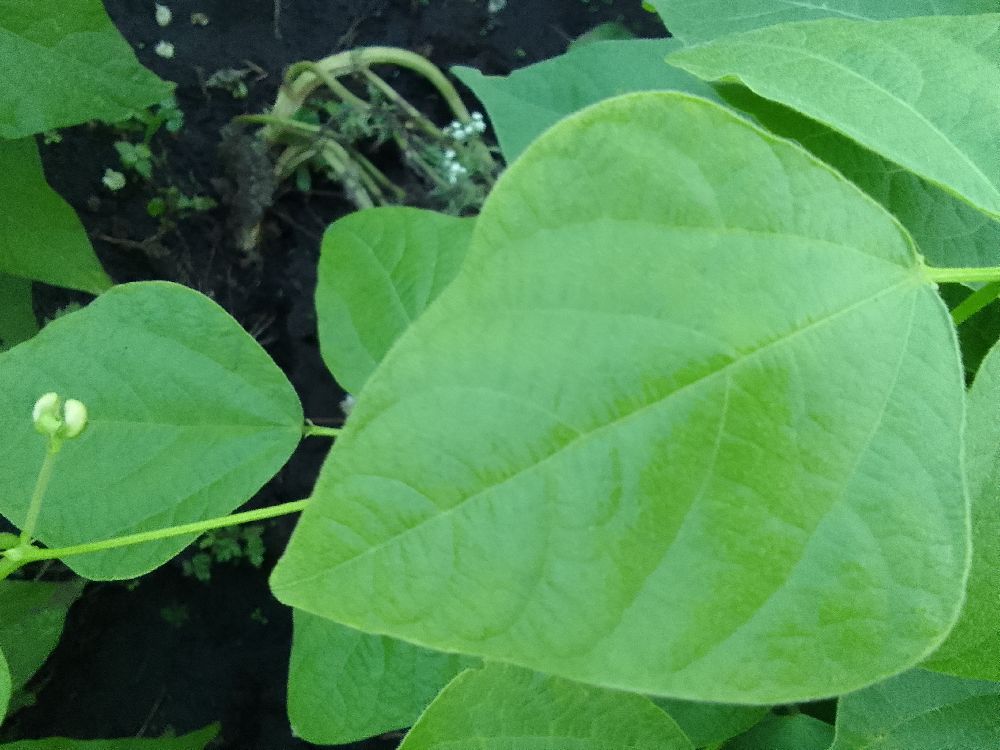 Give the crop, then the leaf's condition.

common bean, healthy
